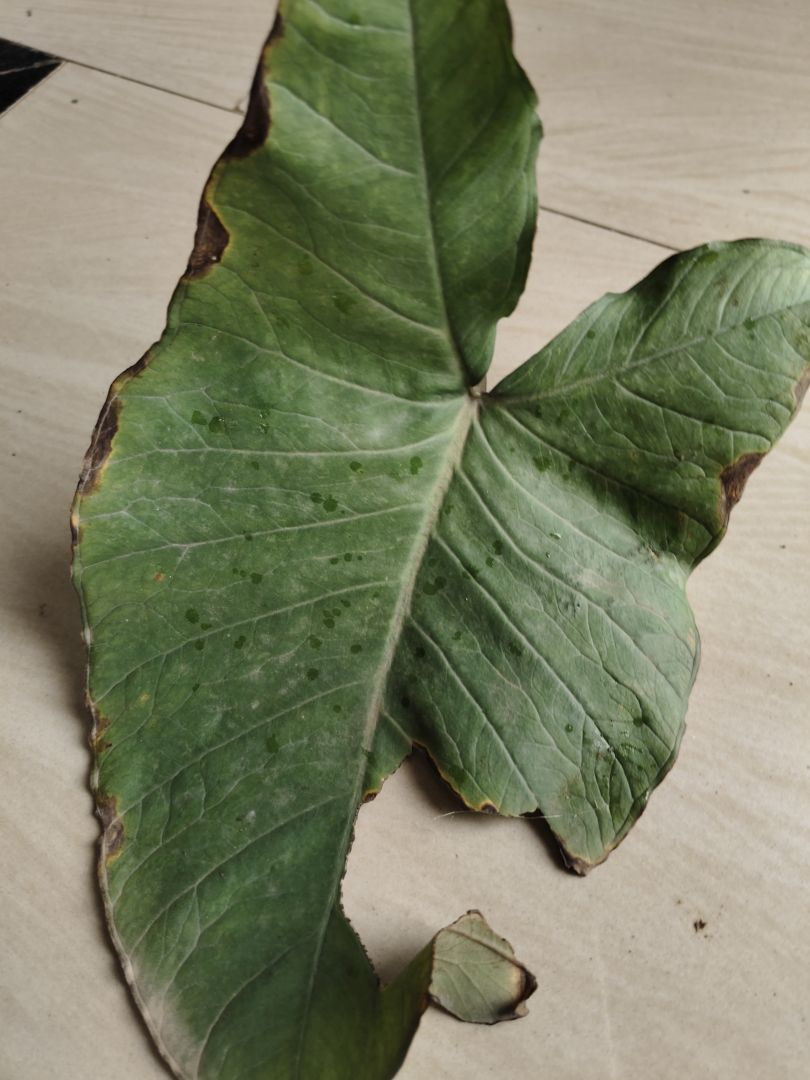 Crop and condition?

taro, leaf blight
